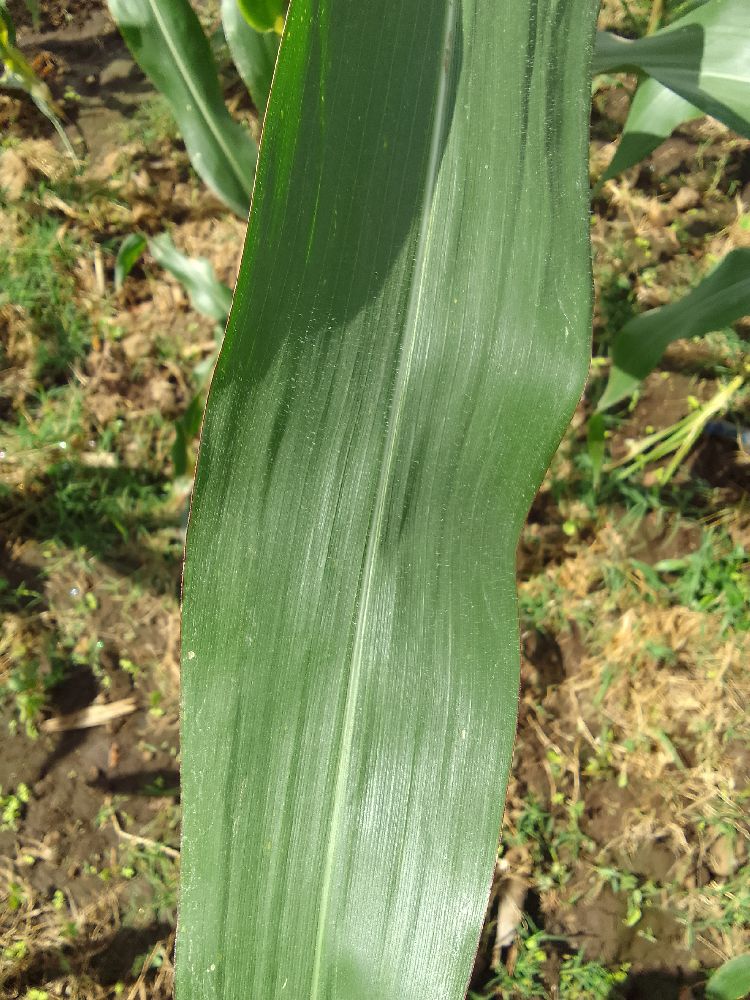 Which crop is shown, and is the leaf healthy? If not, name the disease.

maize, healthy
